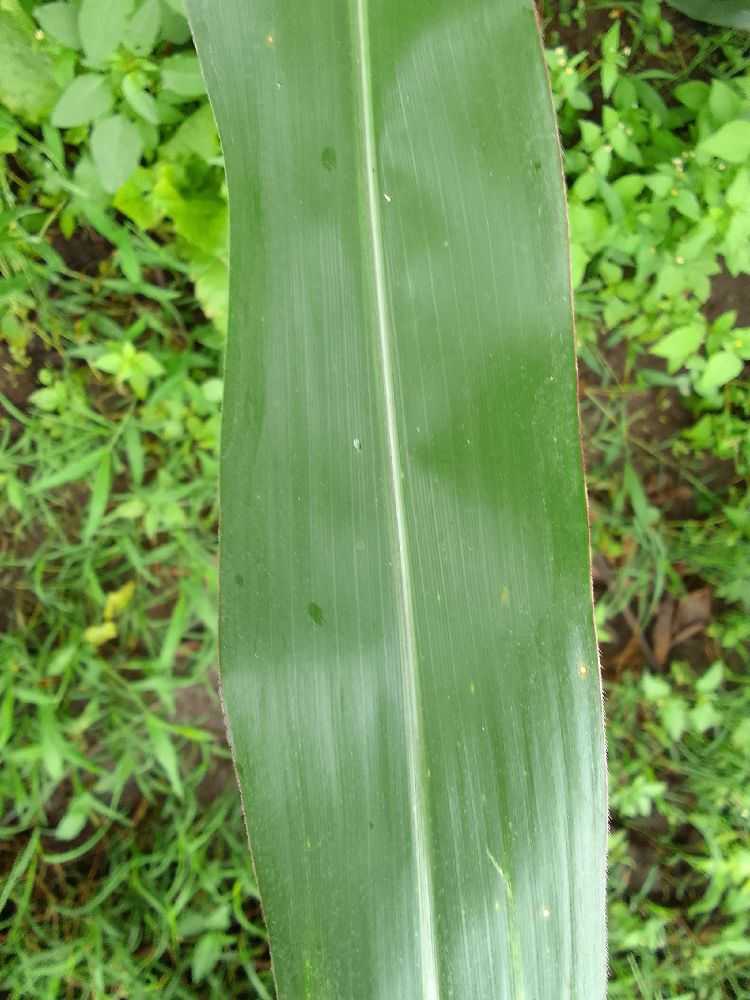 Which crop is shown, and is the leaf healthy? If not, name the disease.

maize, healthy
